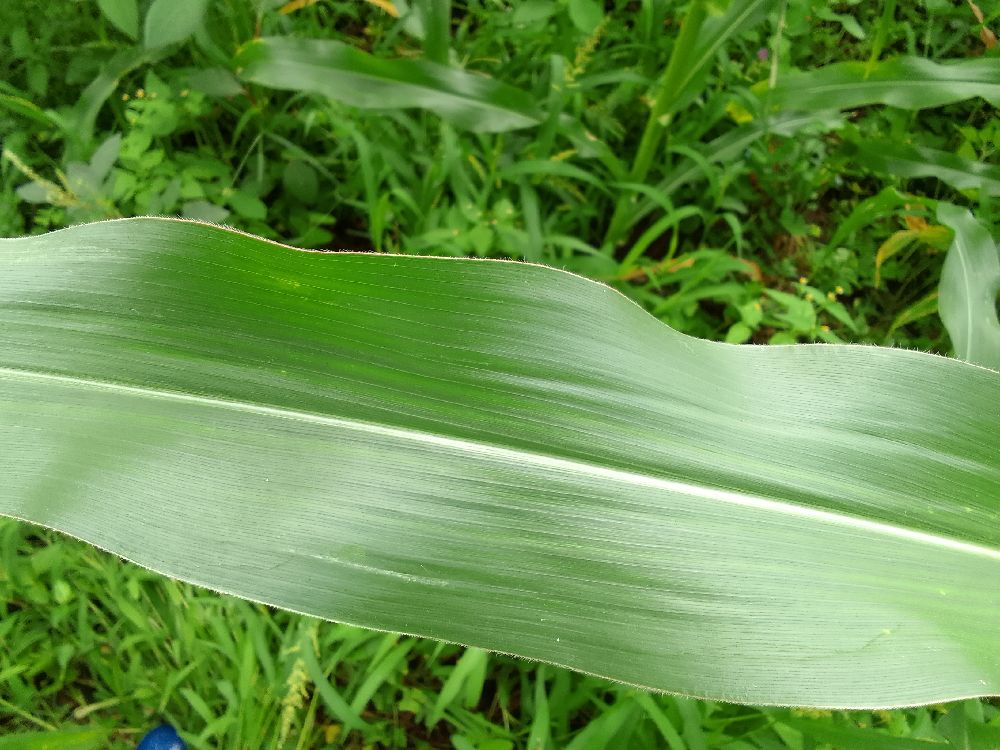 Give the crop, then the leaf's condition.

maize, healthy
